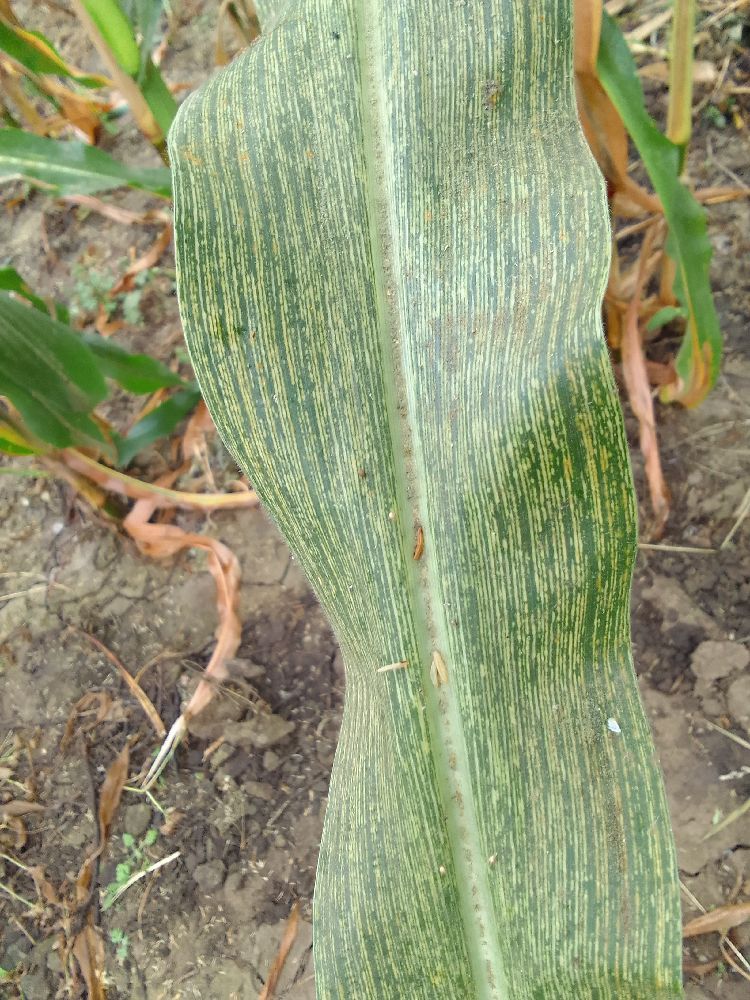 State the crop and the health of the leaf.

maize, maize streak virus
